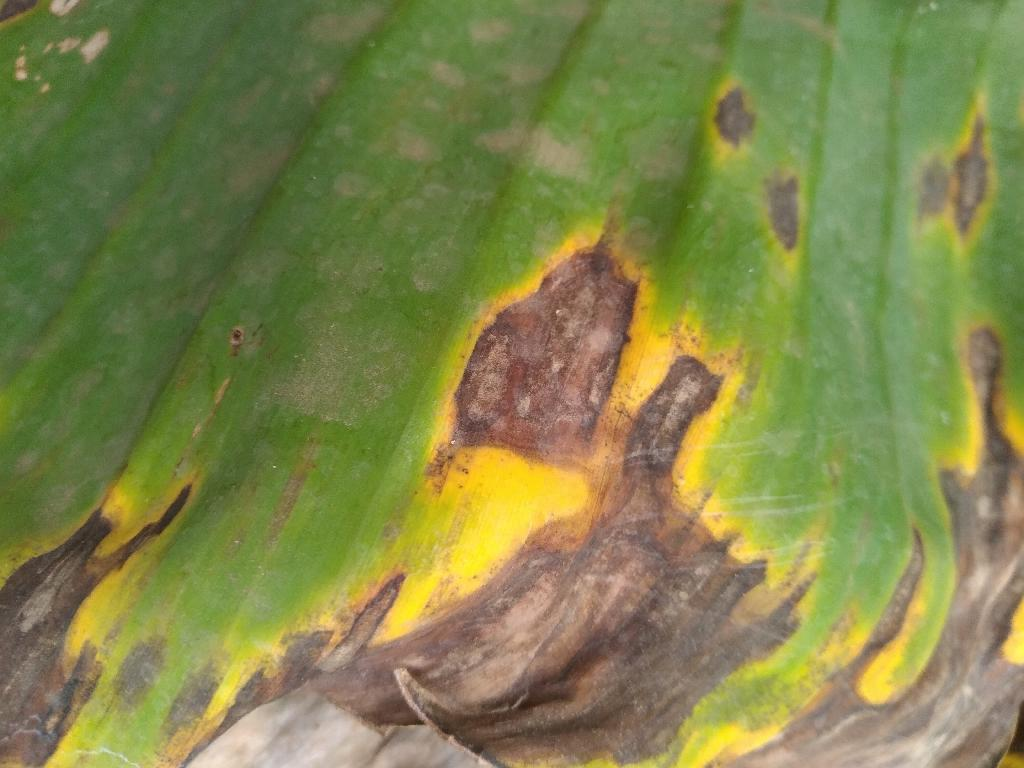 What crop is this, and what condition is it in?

banana, black sigatoka
